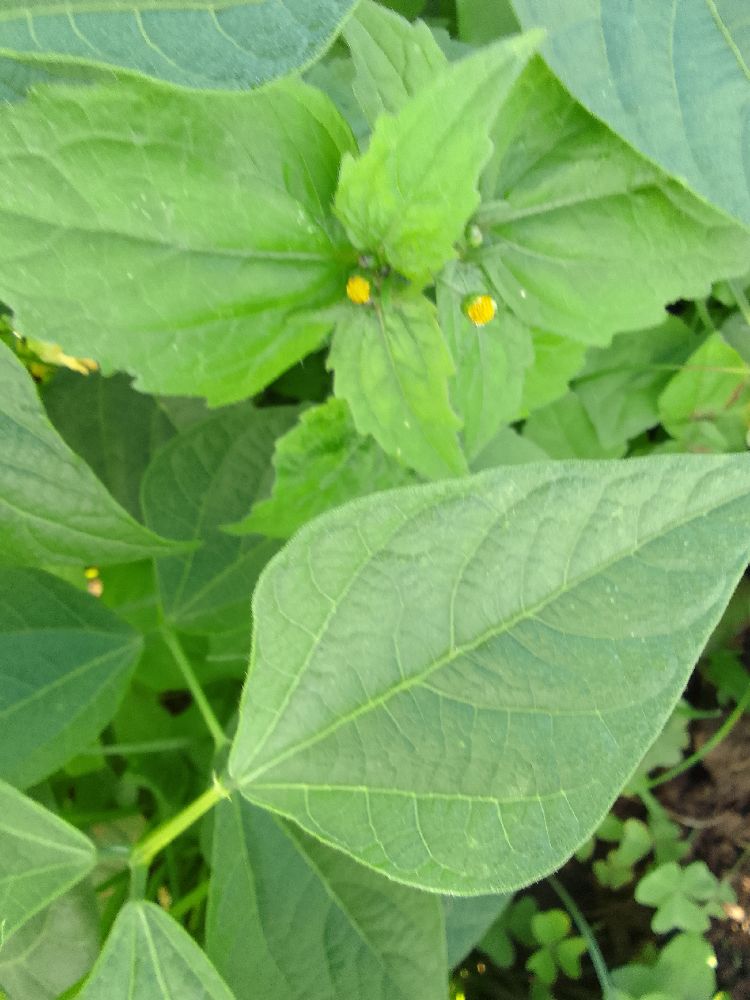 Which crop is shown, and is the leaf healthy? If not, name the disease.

common bean, healthy
